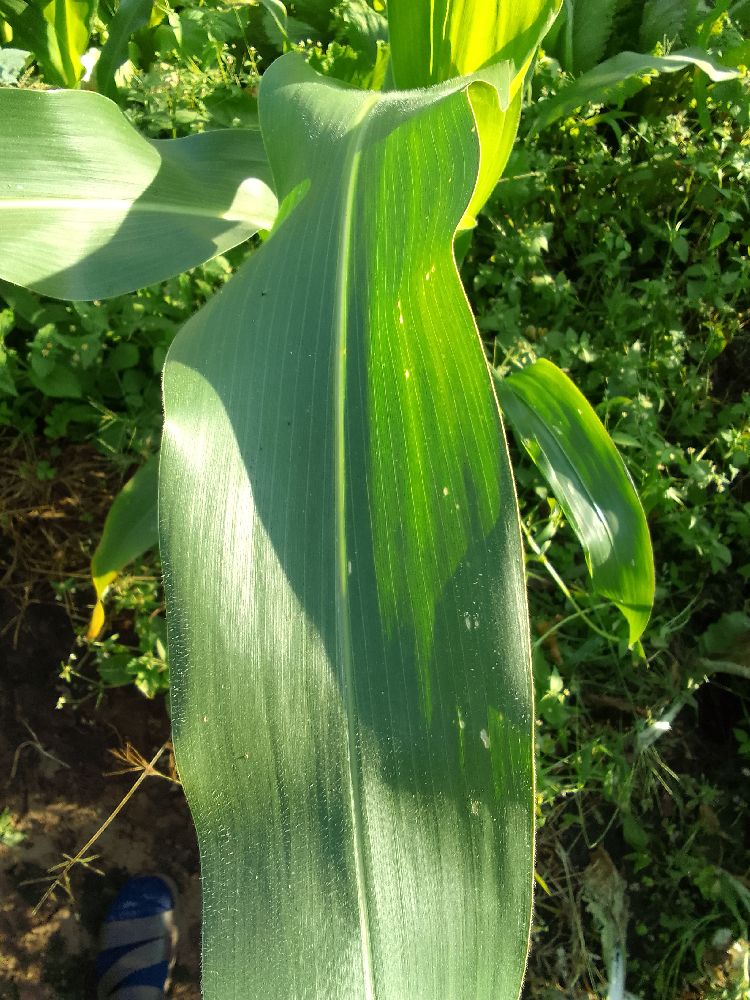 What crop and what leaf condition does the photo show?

maize, healthy
